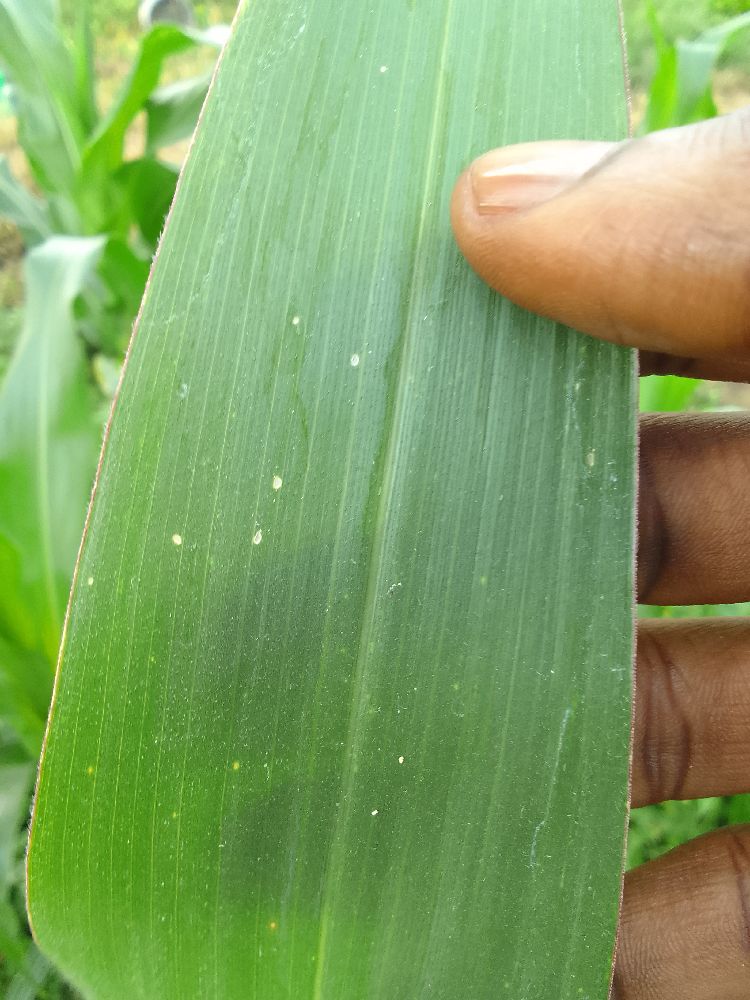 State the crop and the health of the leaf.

maize, healthy
